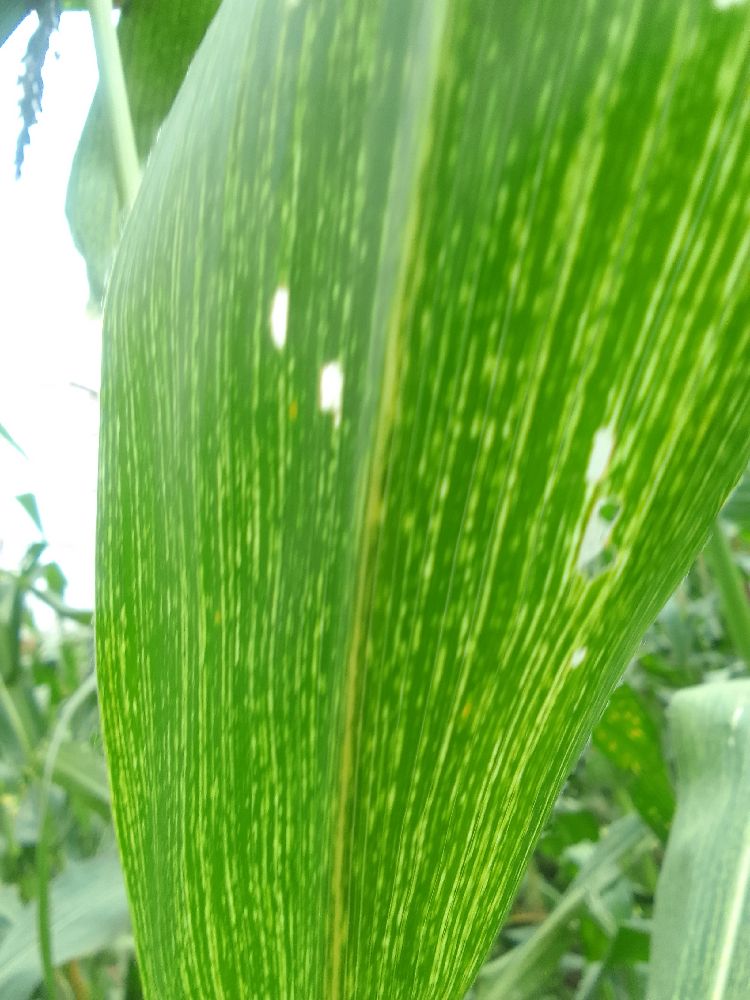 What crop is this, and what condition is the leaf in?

maize, maize streak virus
